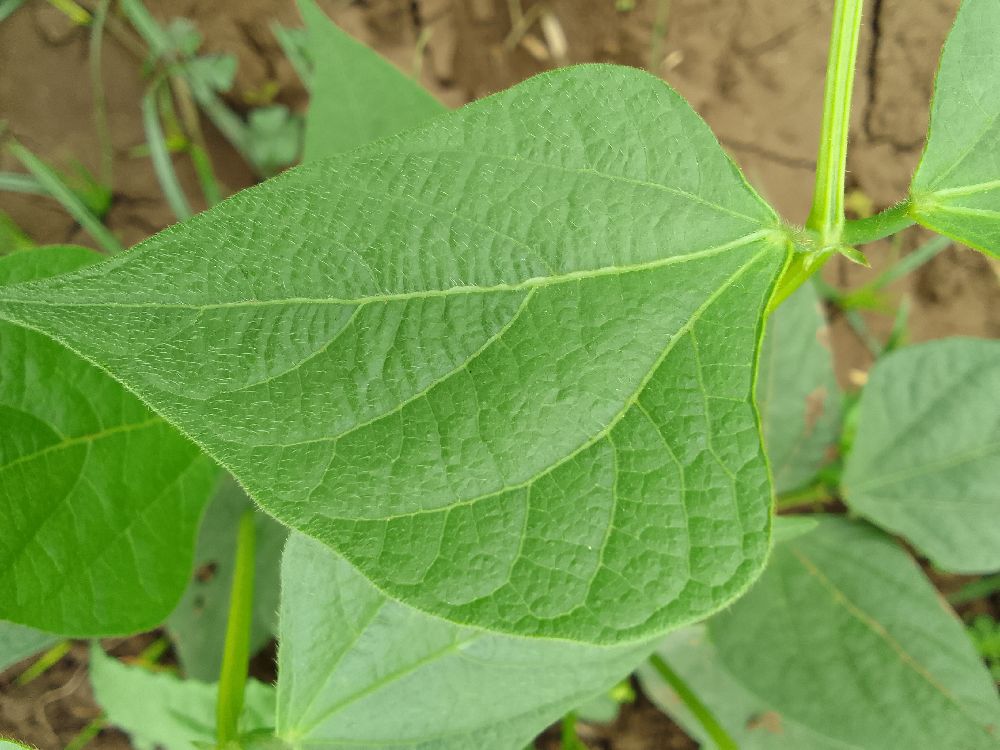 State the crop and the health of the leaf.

common bean, healthy
